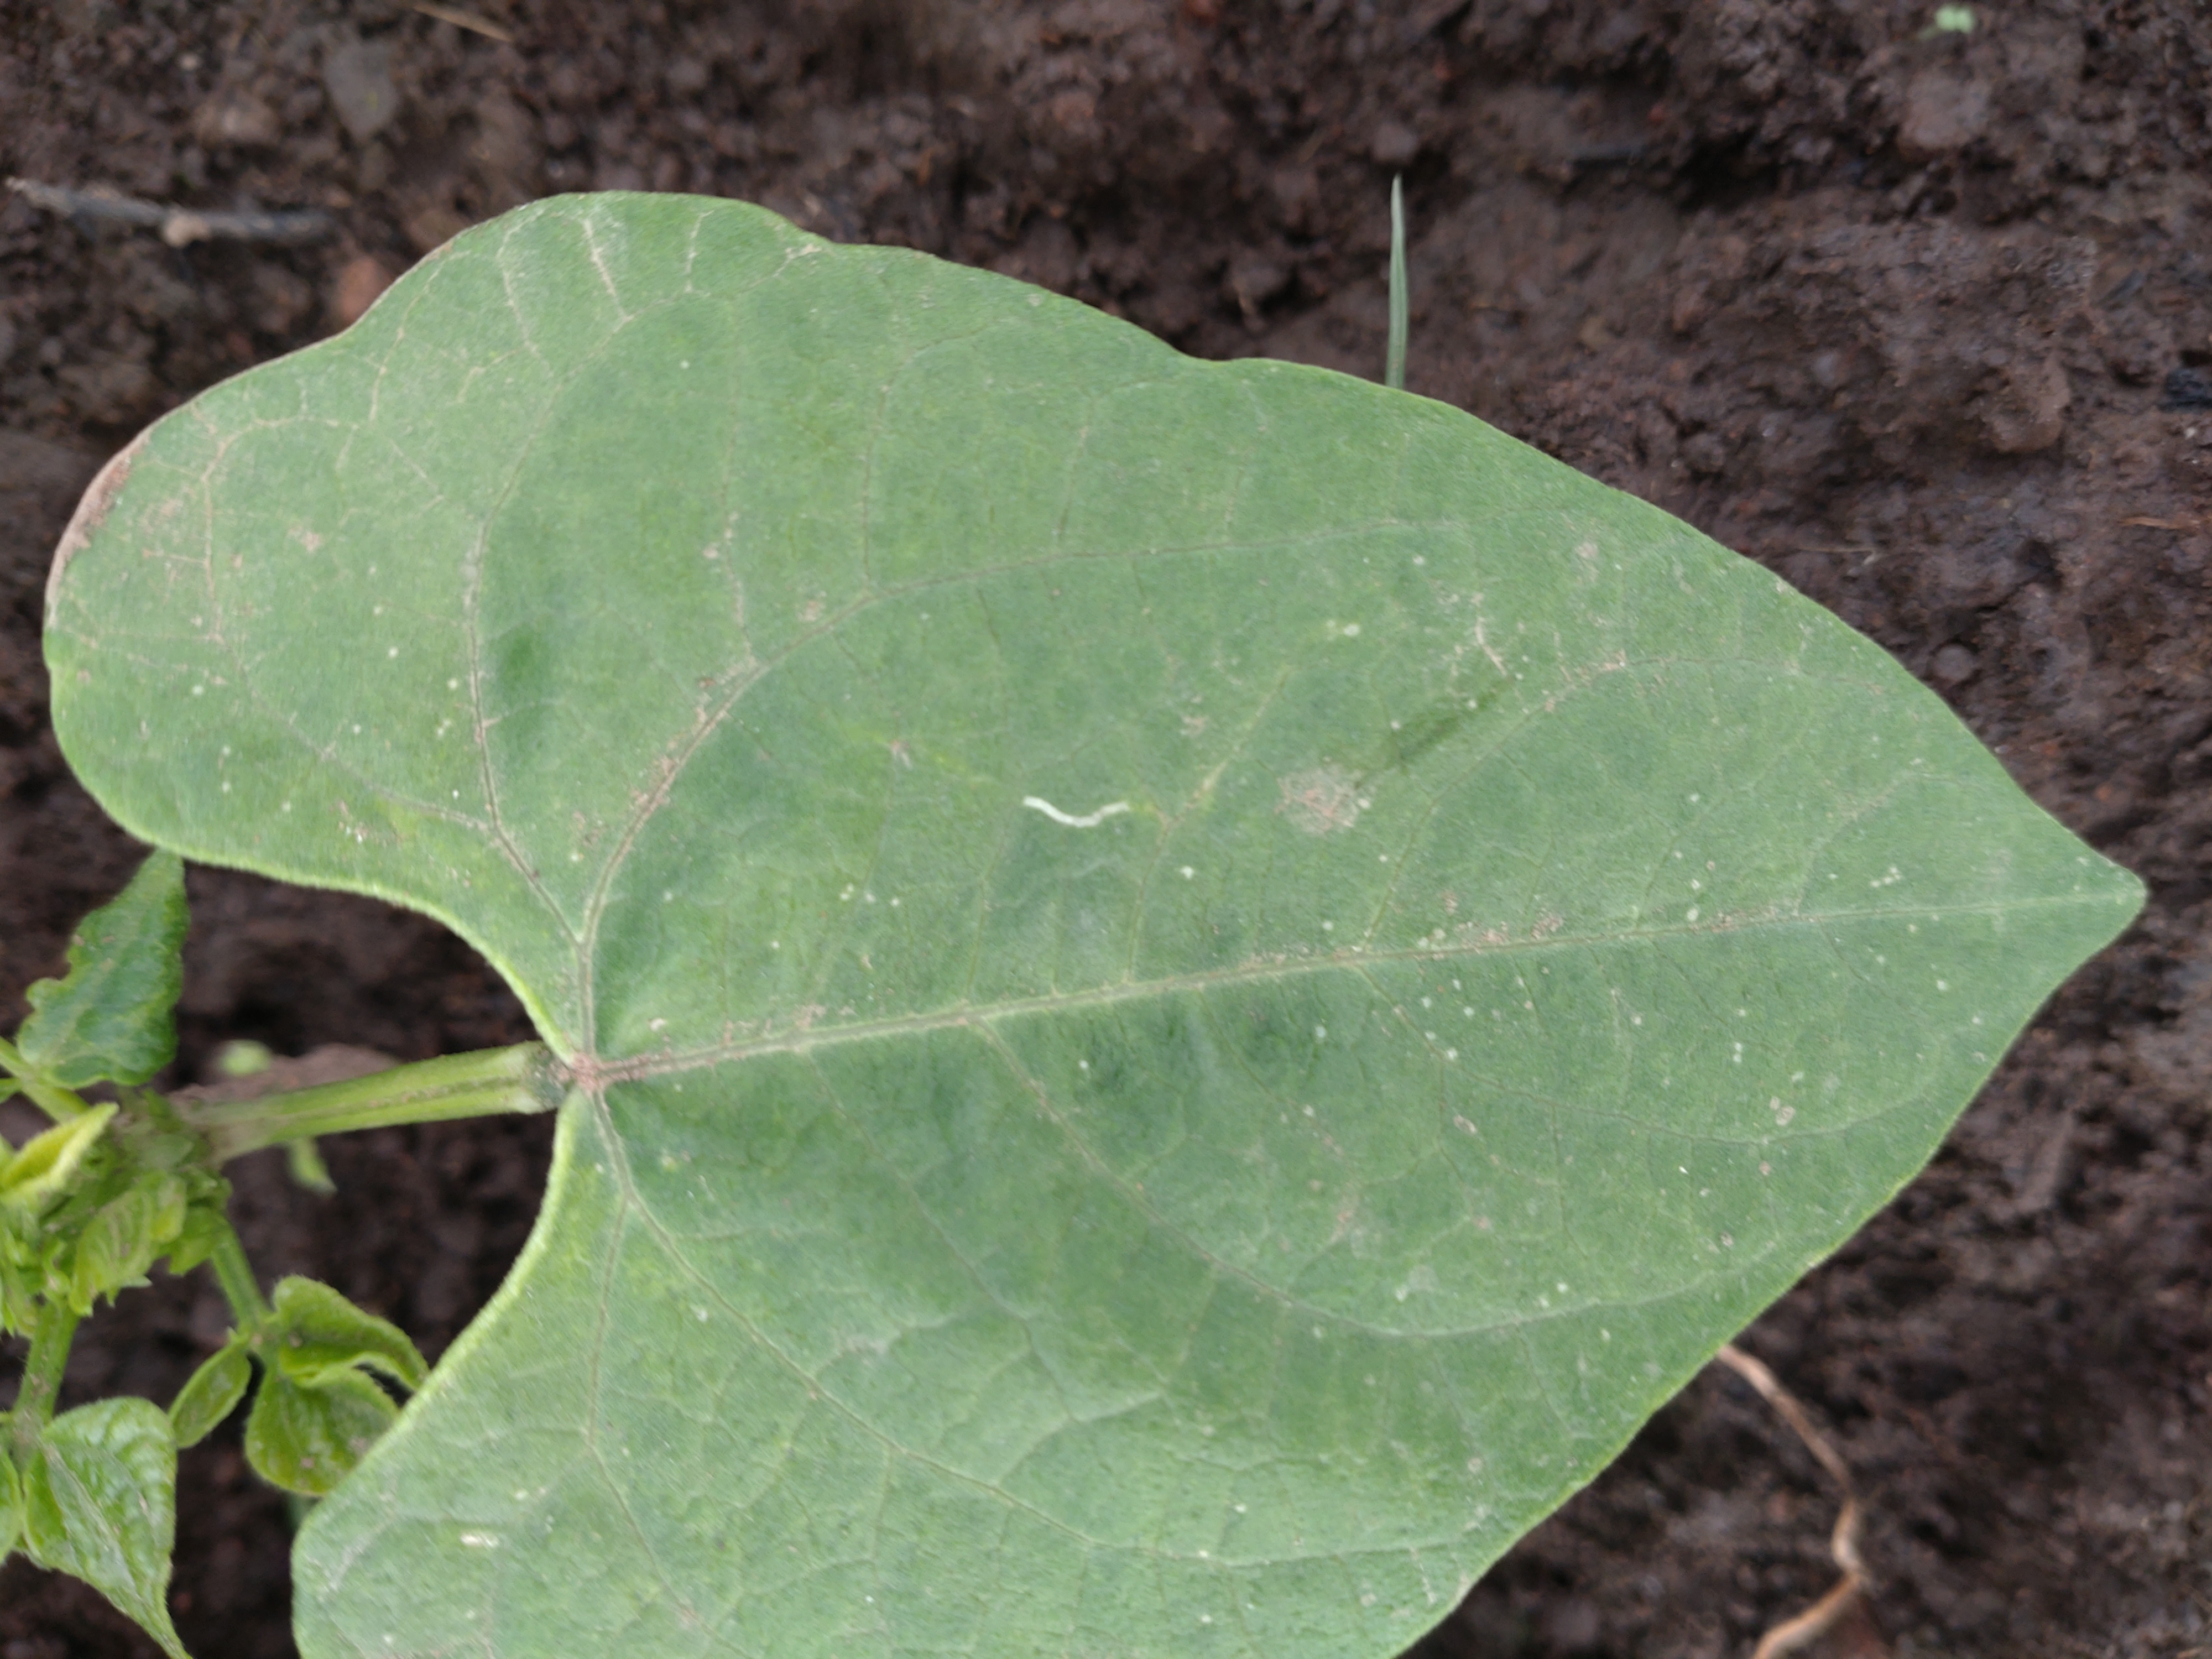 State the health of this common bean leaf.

healthy
